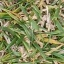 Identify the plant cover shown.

grass
